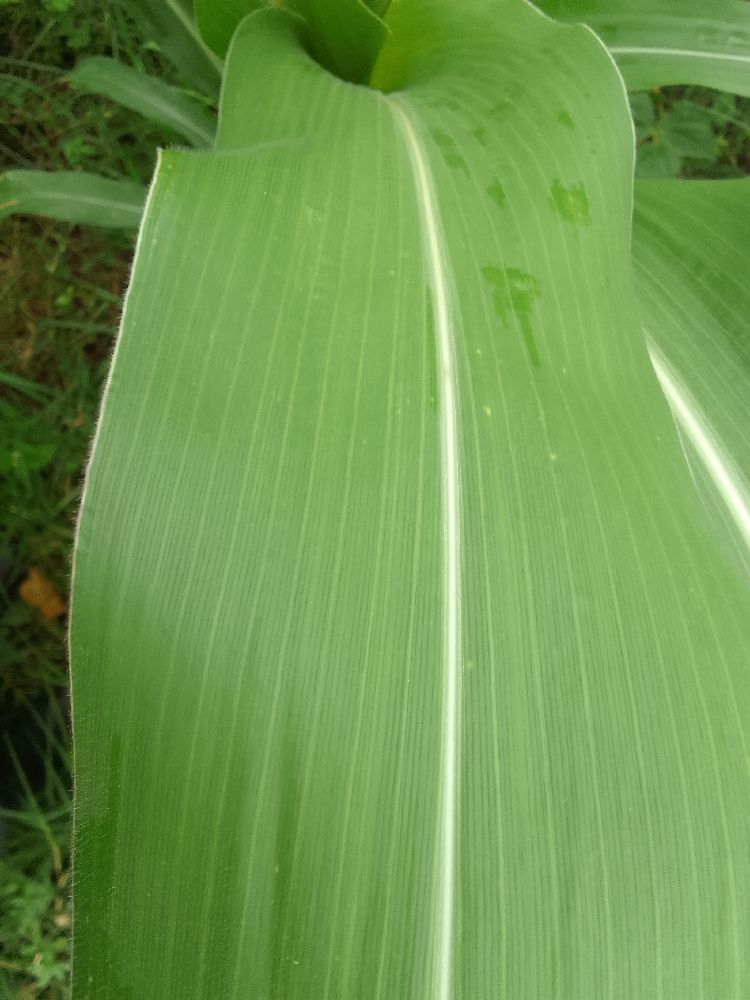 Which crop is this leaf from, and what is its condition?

maize, healthy
